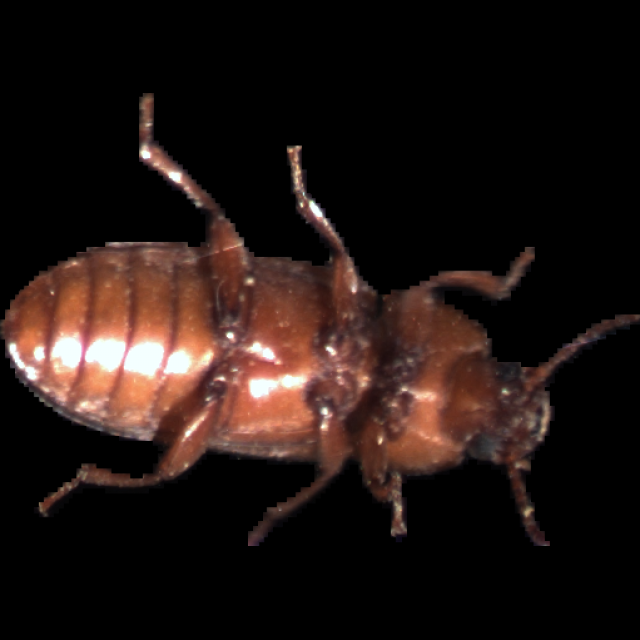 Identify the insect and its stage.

mealworm beetle
